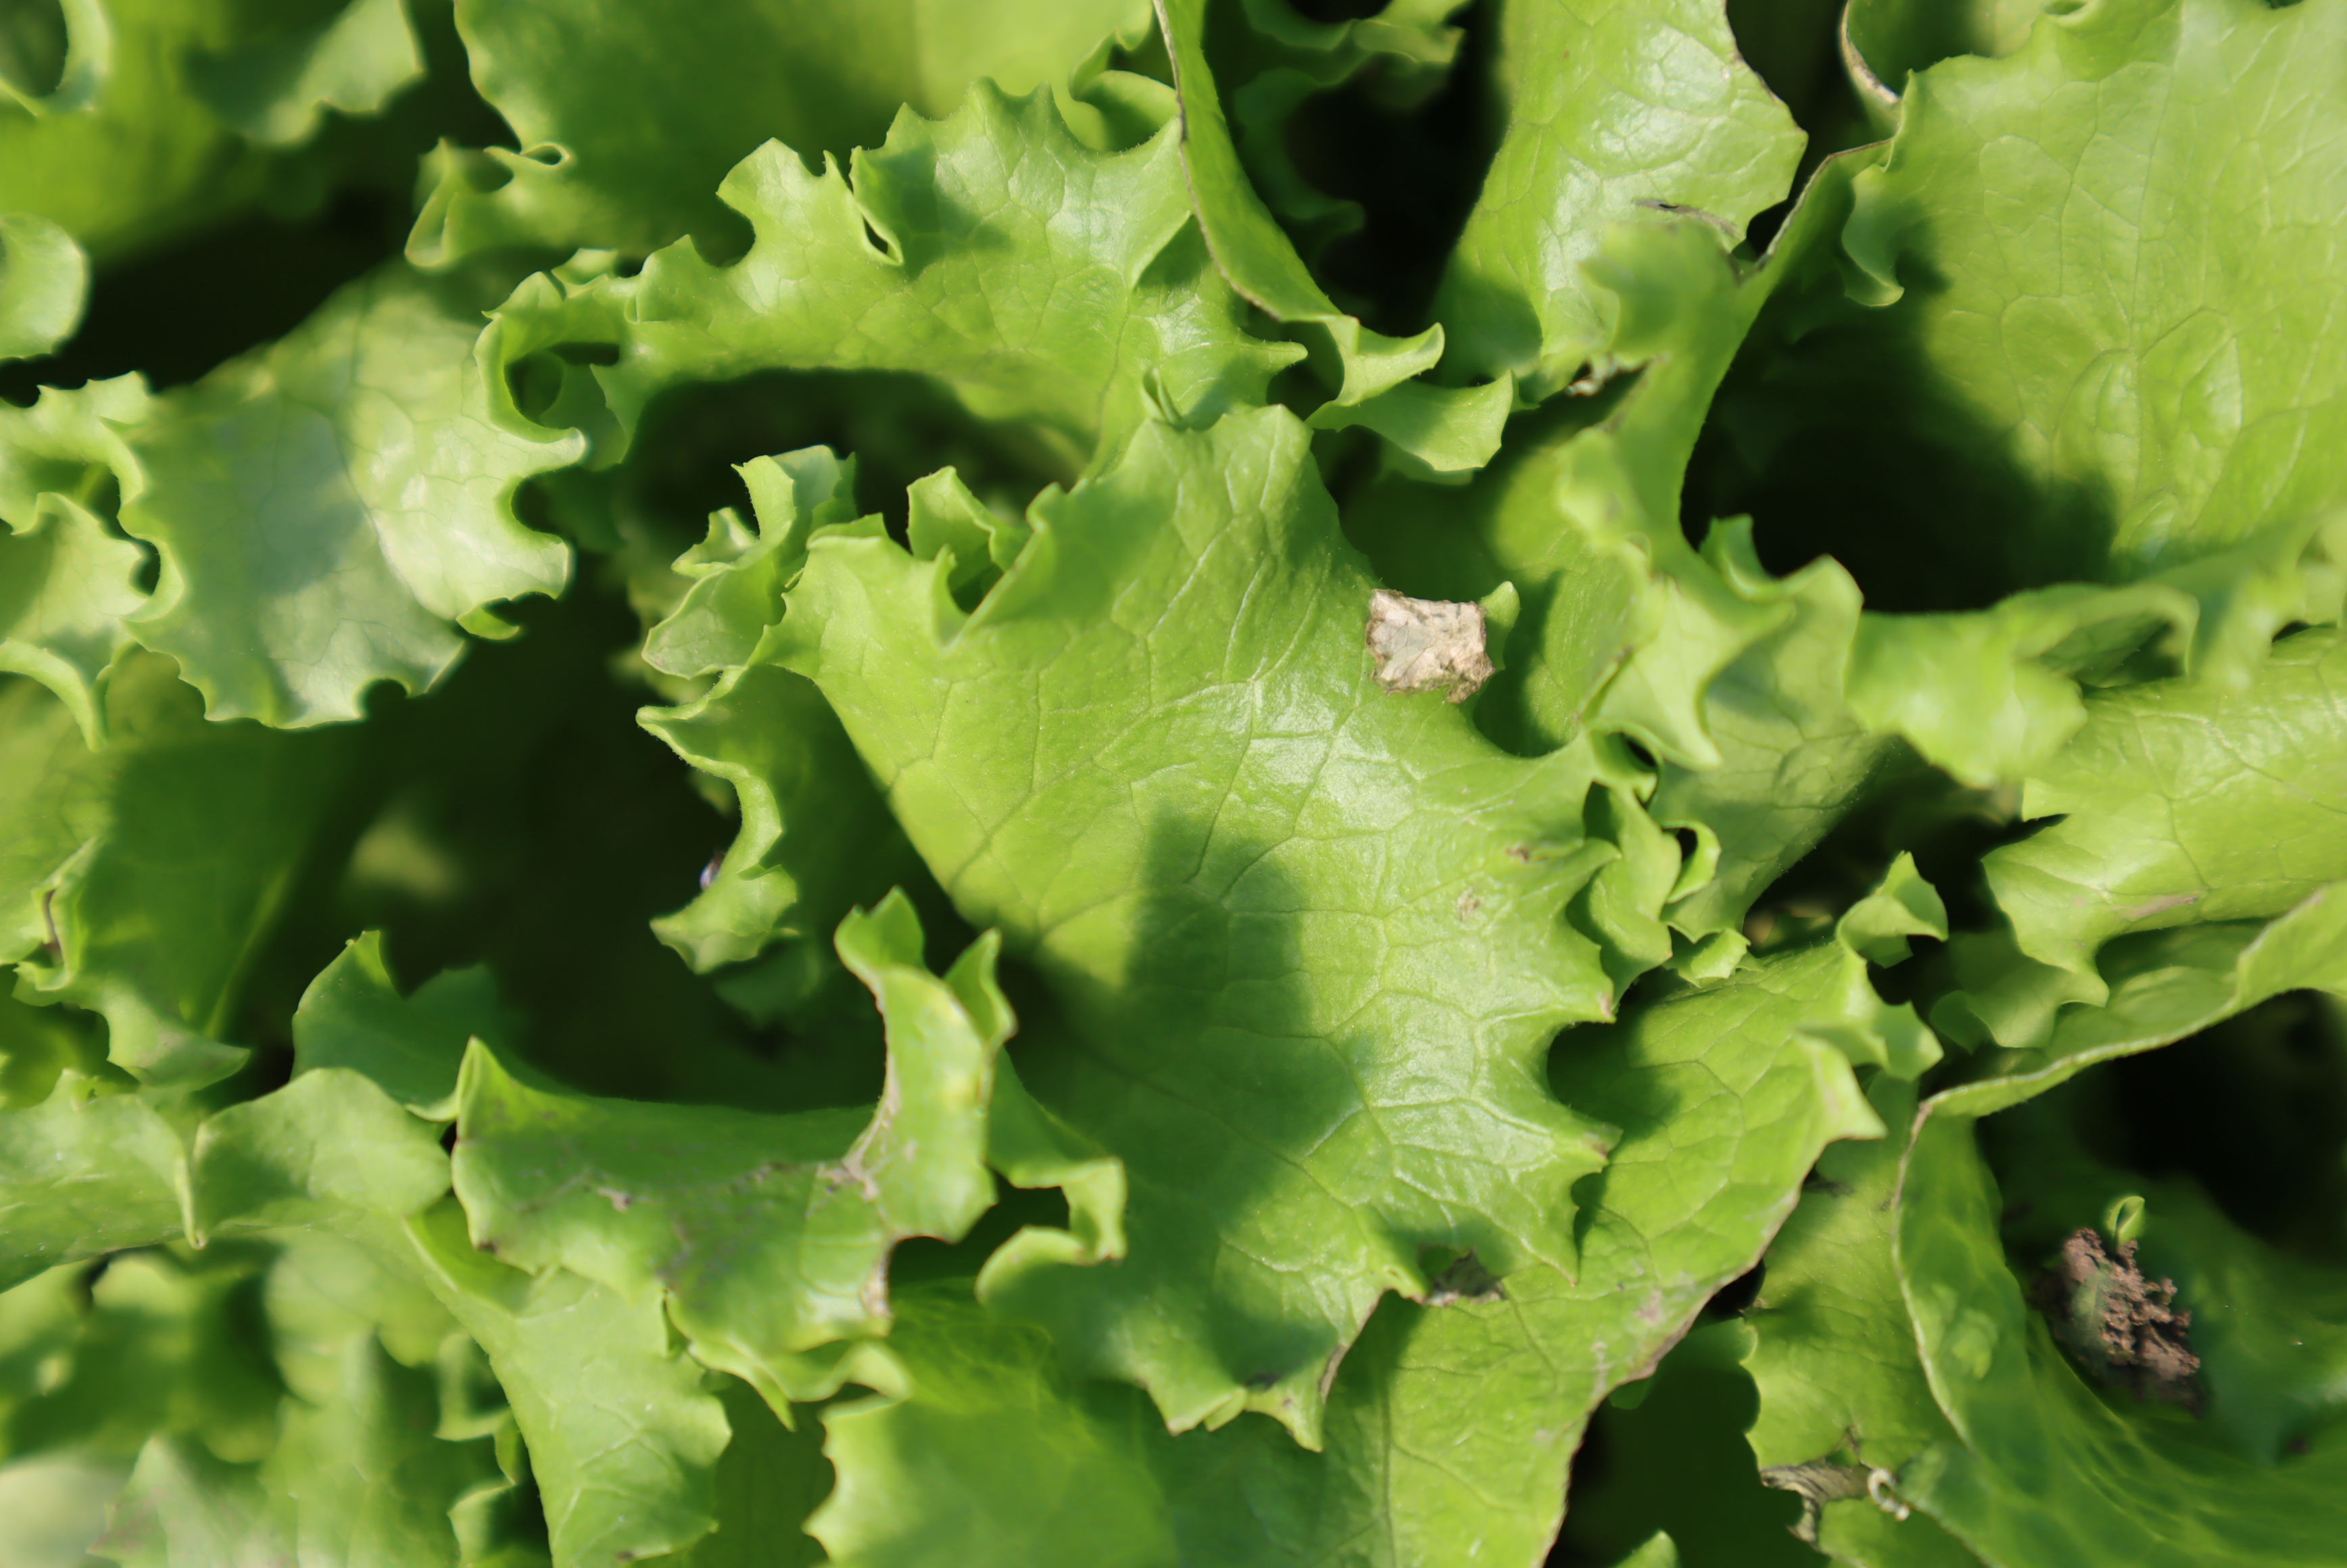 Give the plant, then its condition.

lettuce, mechanical damage
